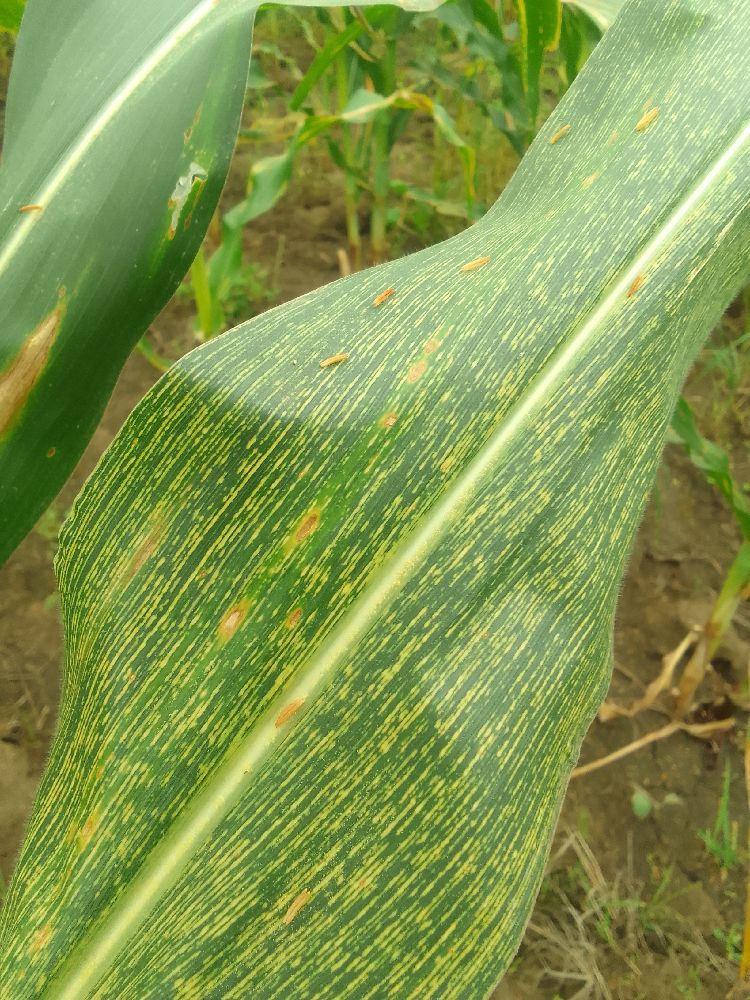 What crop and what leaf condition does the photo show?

maize, maize streak virus
